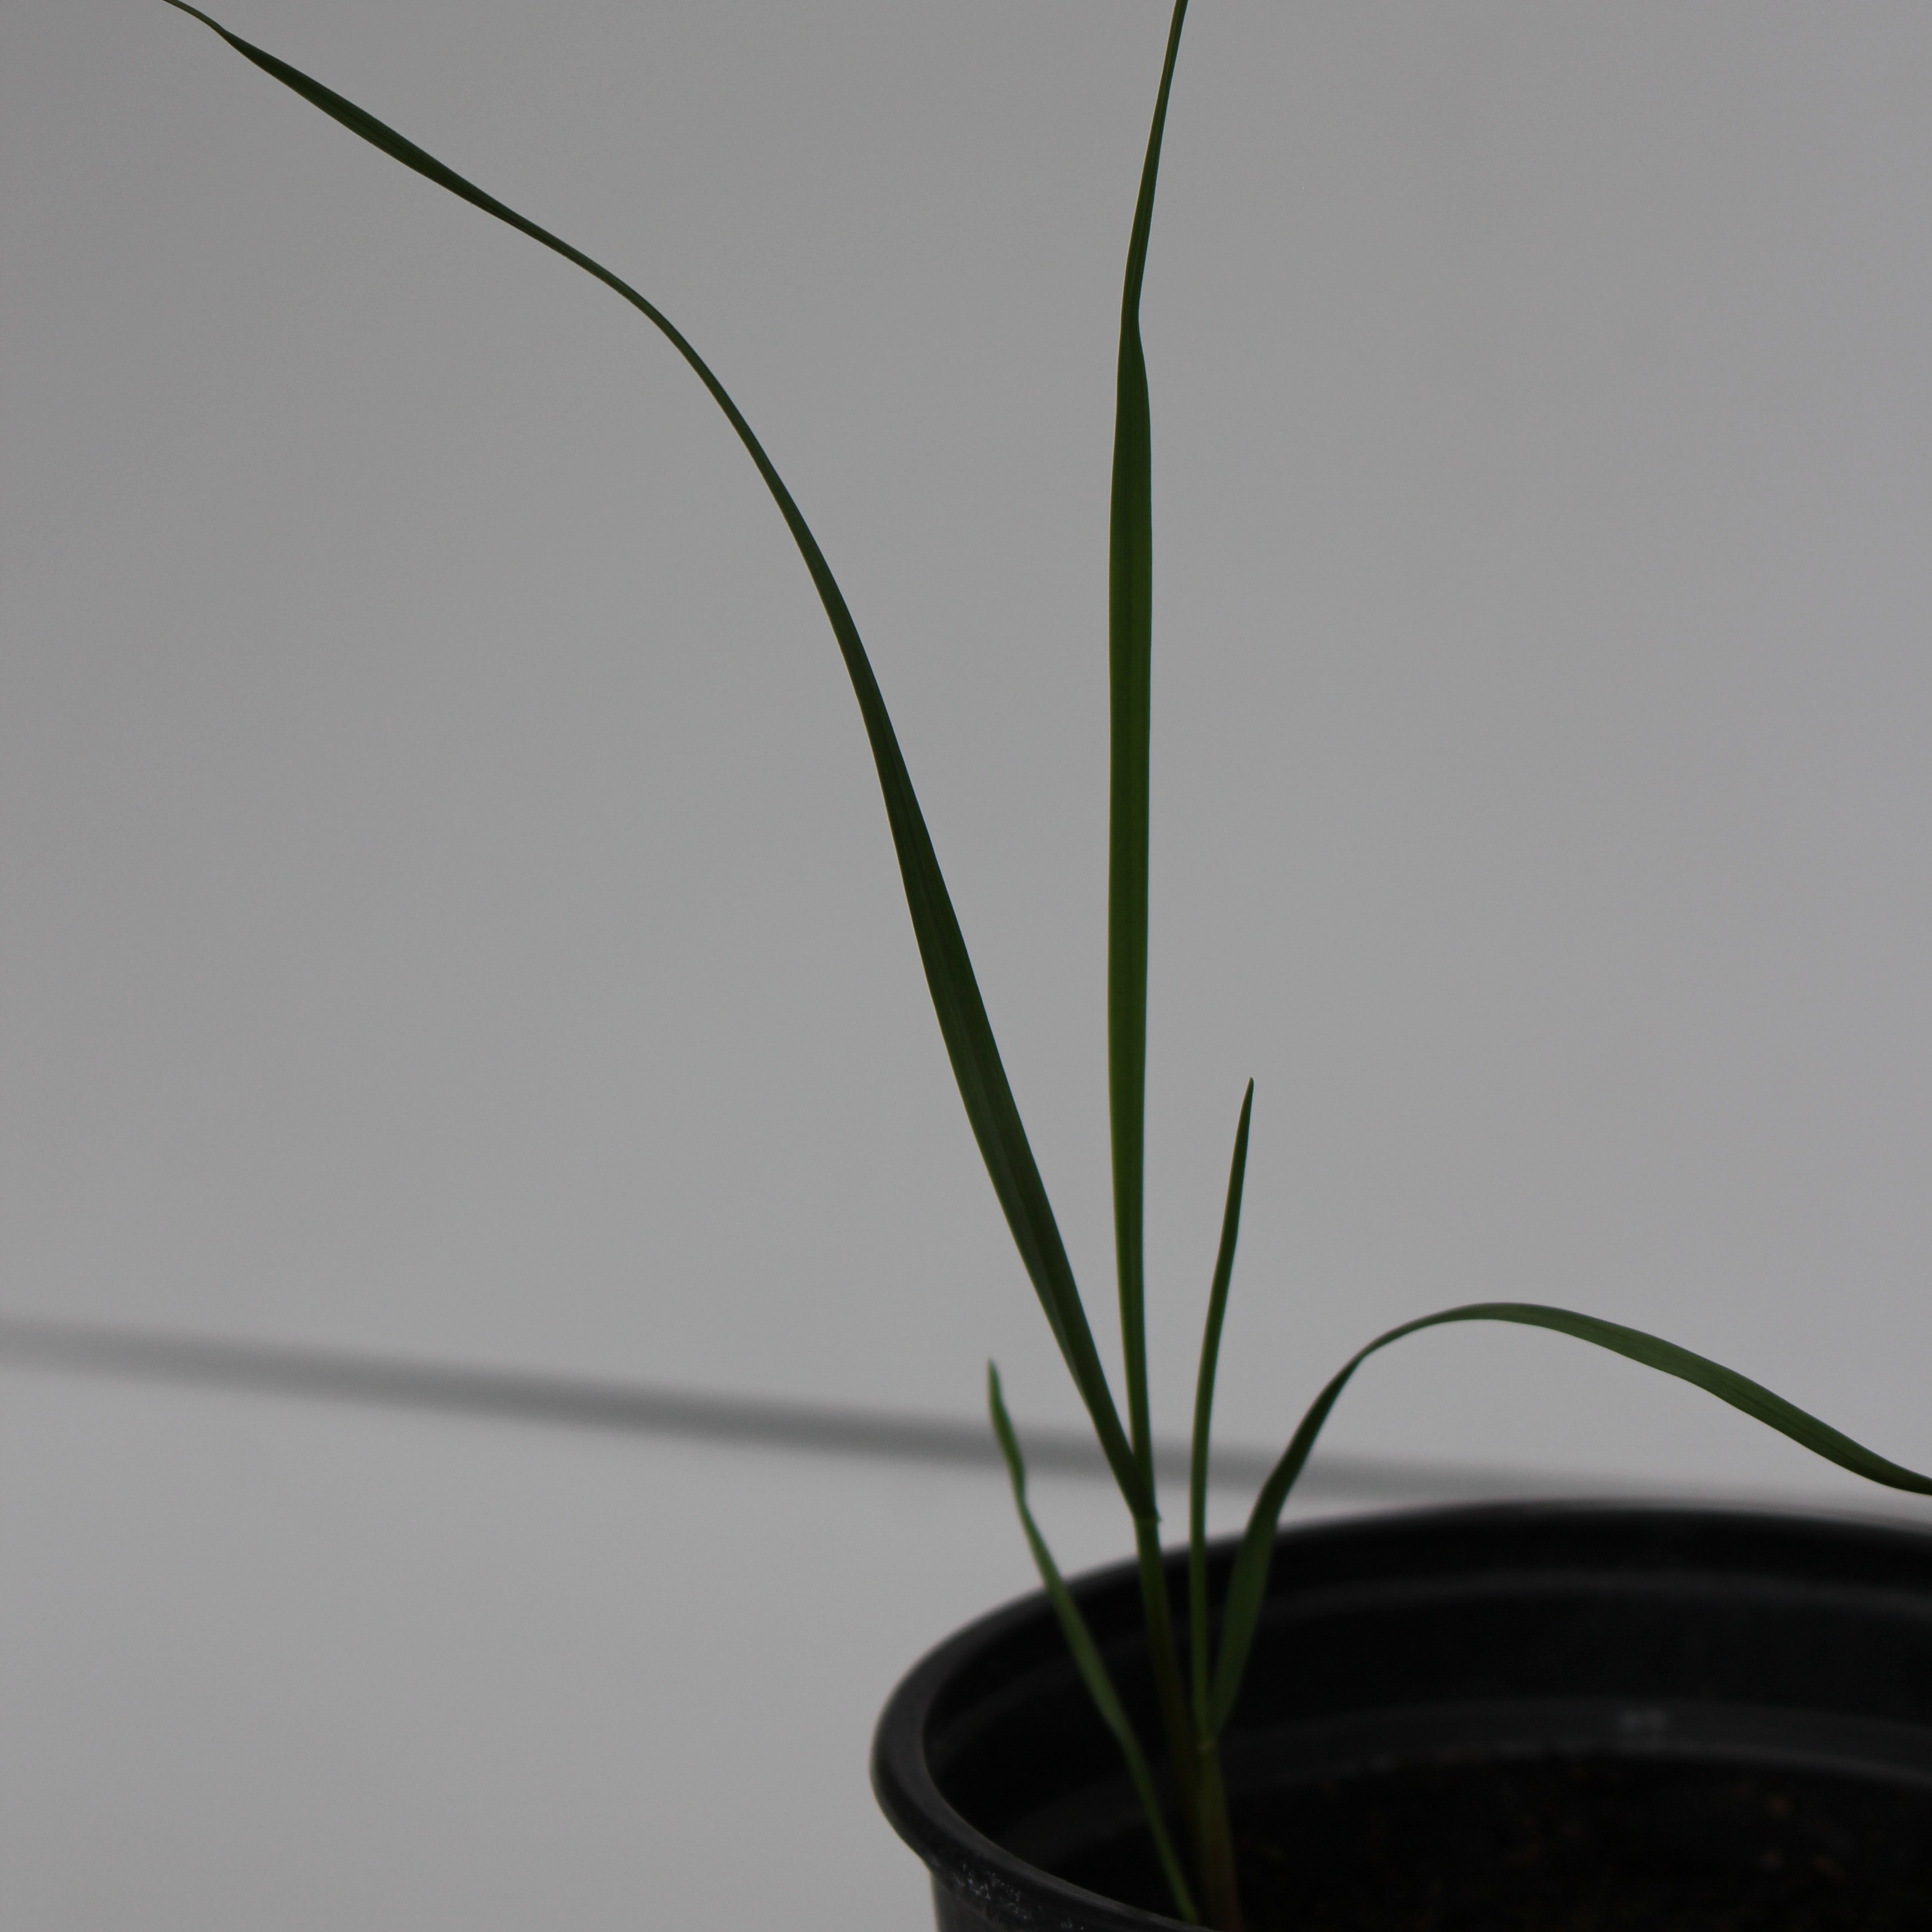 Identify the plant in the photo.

Lolium multiflorum
